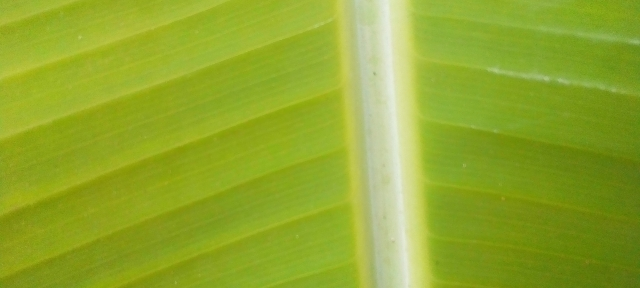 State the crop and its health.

banana, healthy
